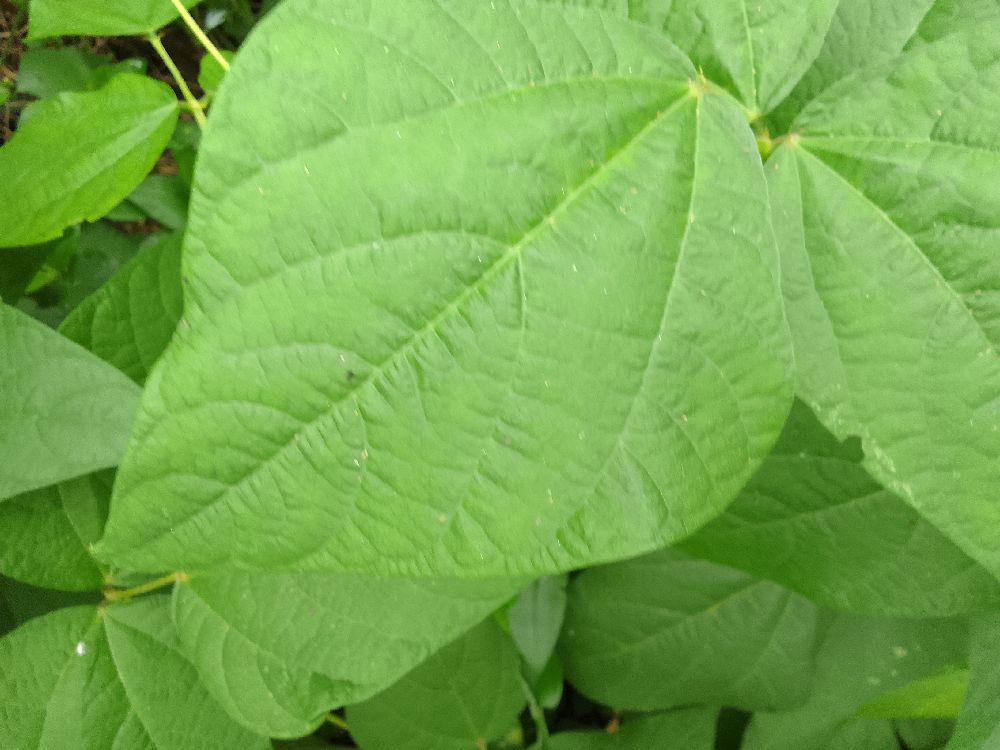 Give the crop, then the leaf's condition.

common bean, healthy
